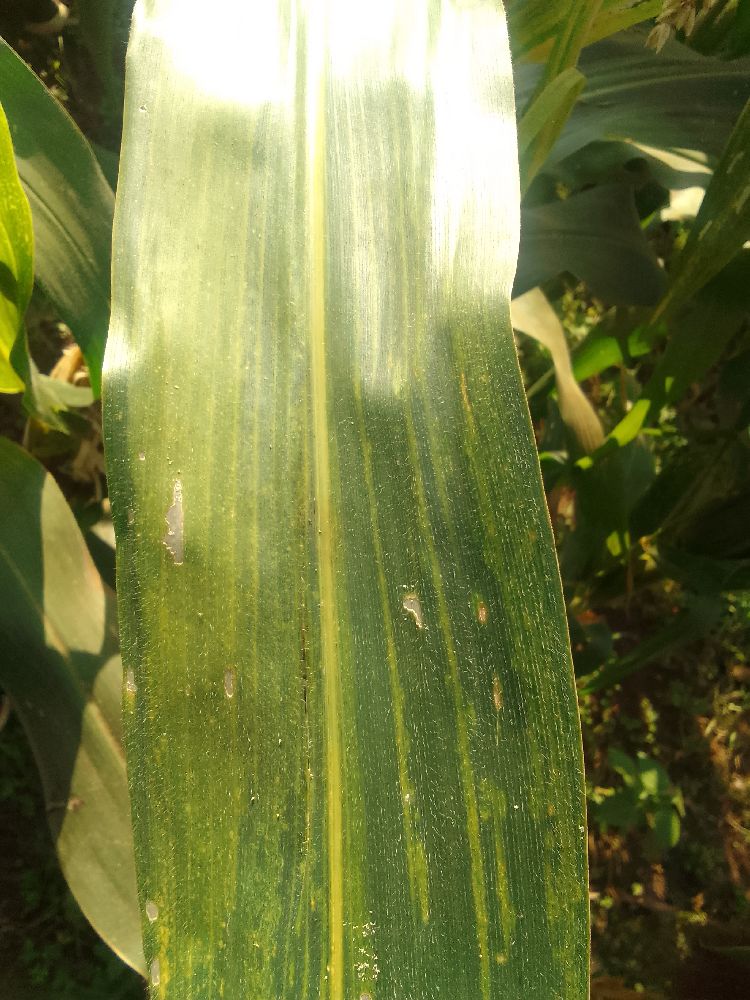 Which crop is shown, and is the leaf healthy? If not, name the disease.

maize, maize lethal necrosis
